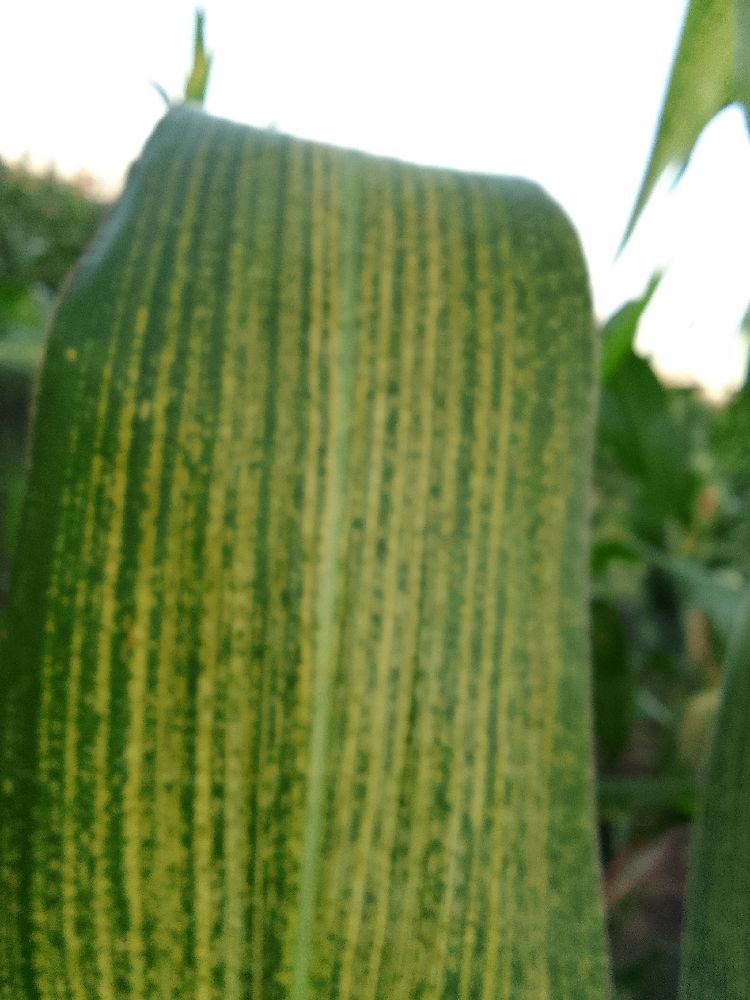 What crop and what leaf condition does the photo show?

maize, maize streak virus
